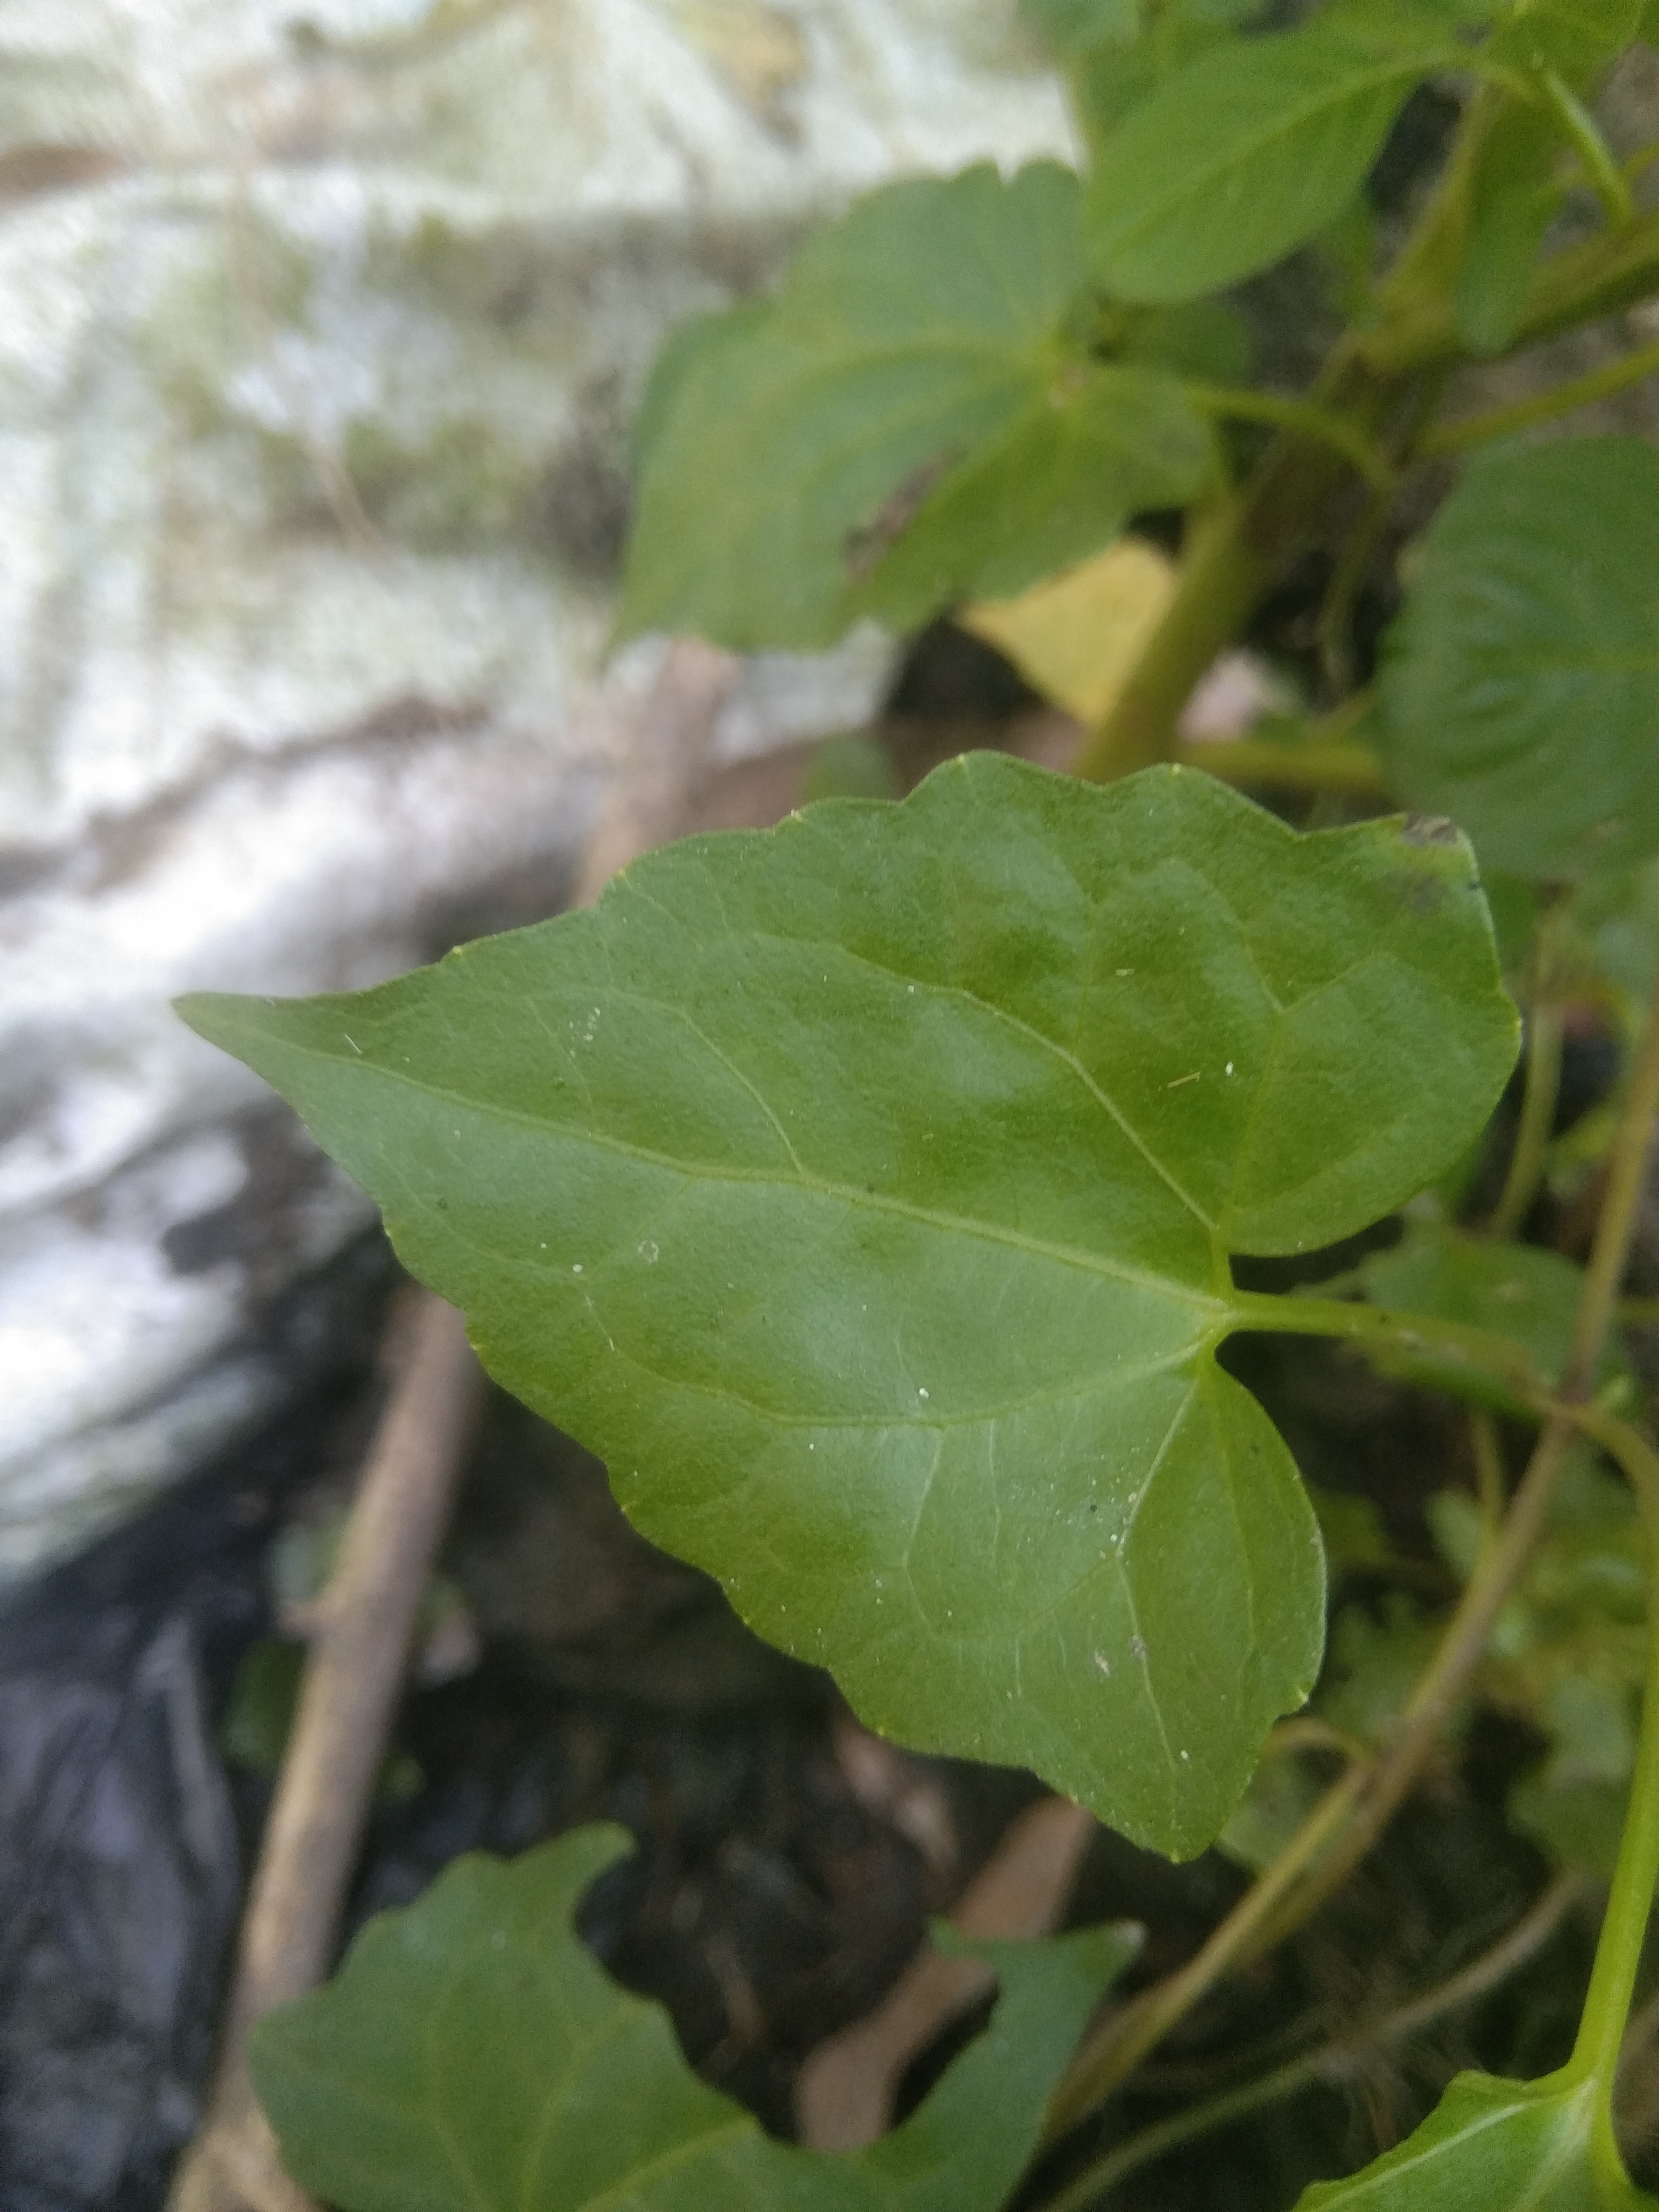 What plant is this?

bitter vine
